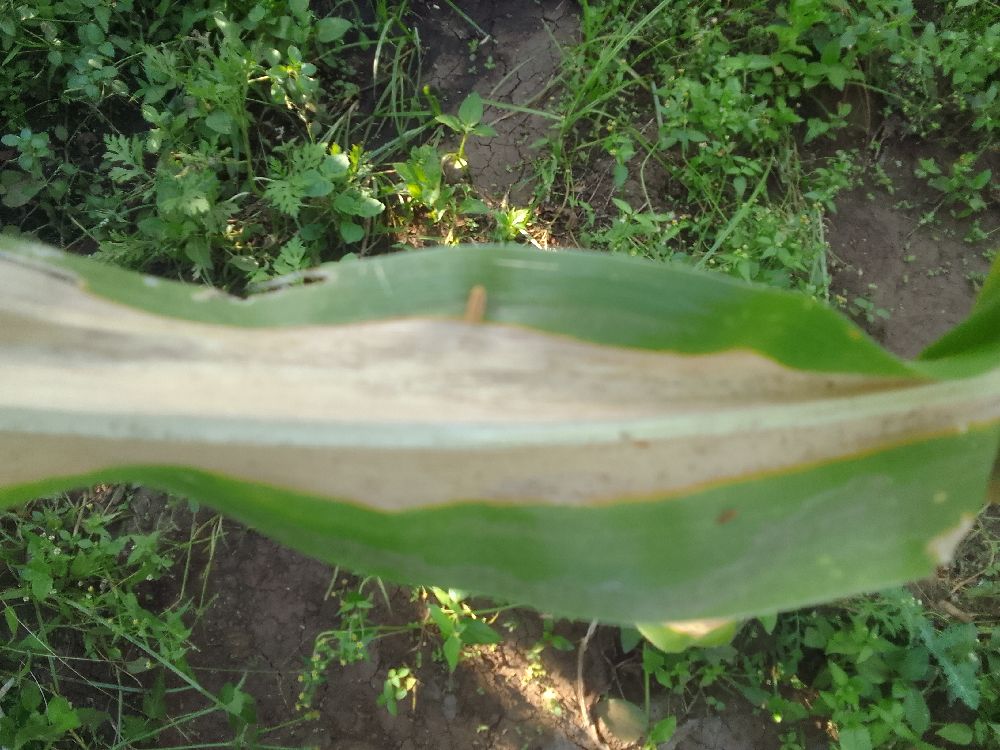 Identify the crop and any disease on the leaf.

maize, maize lethal necrosis
